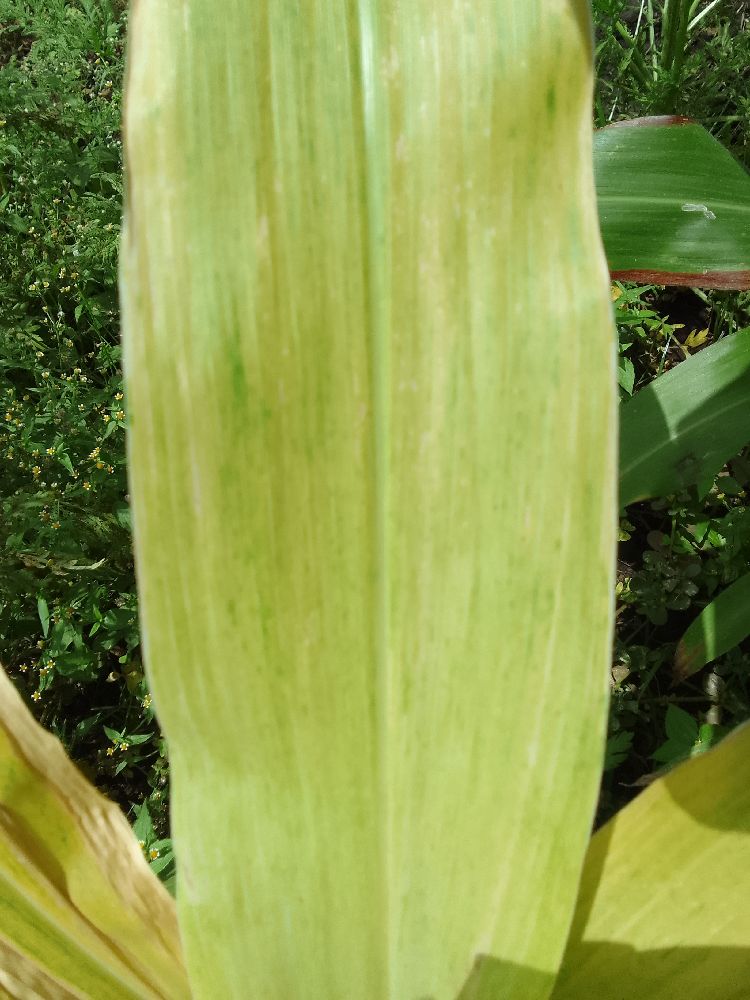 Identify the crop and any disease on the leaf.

maize, maize lethal necrosis
